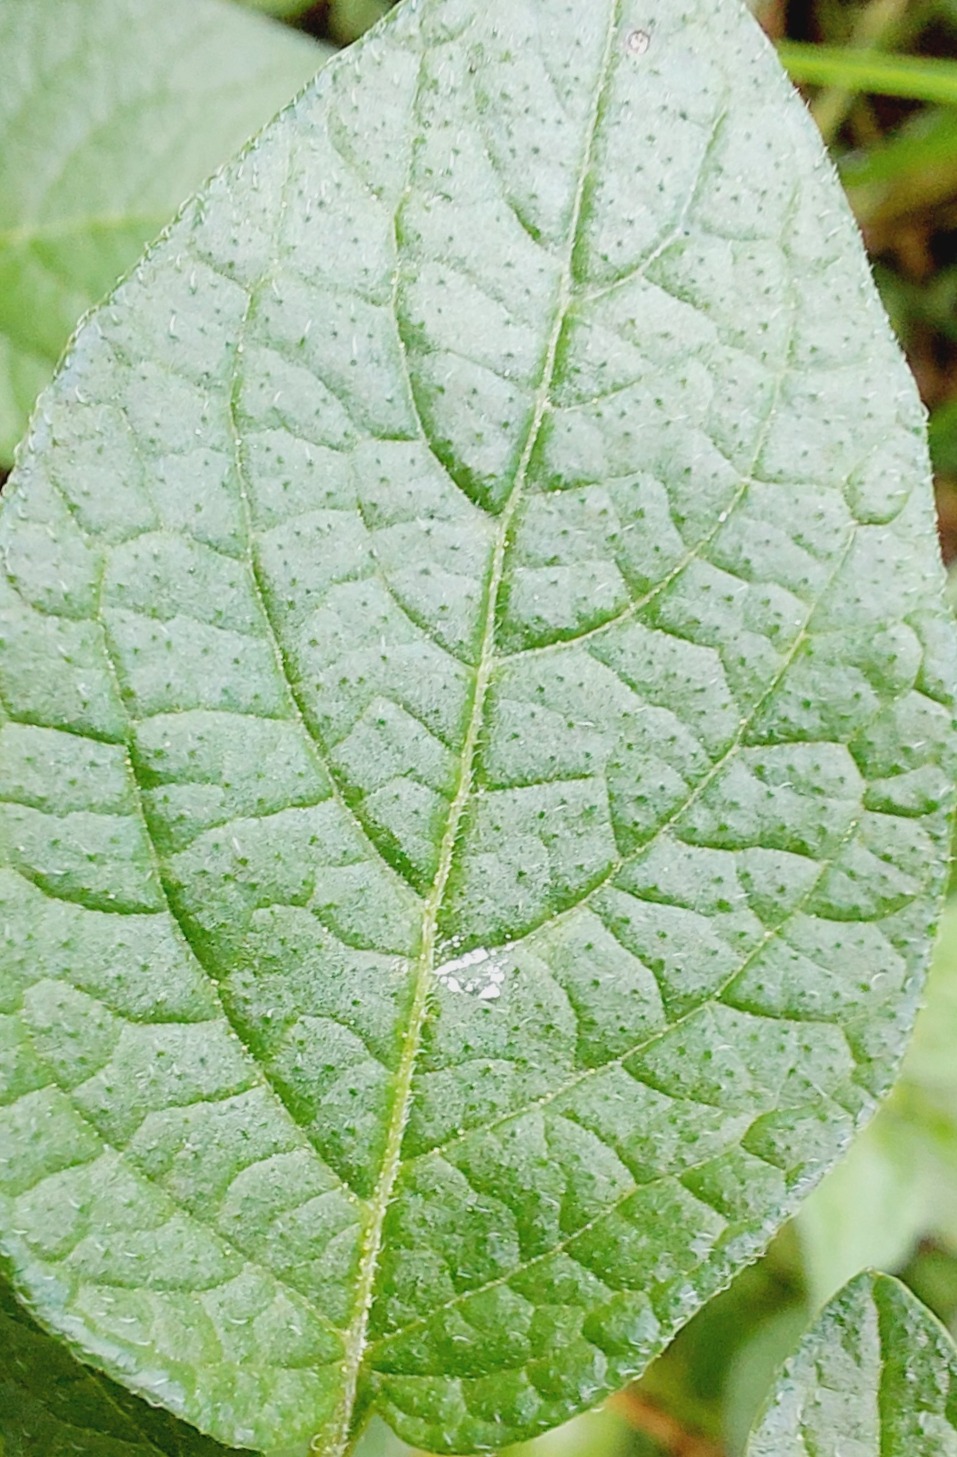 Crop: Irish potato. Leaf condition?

healthy
